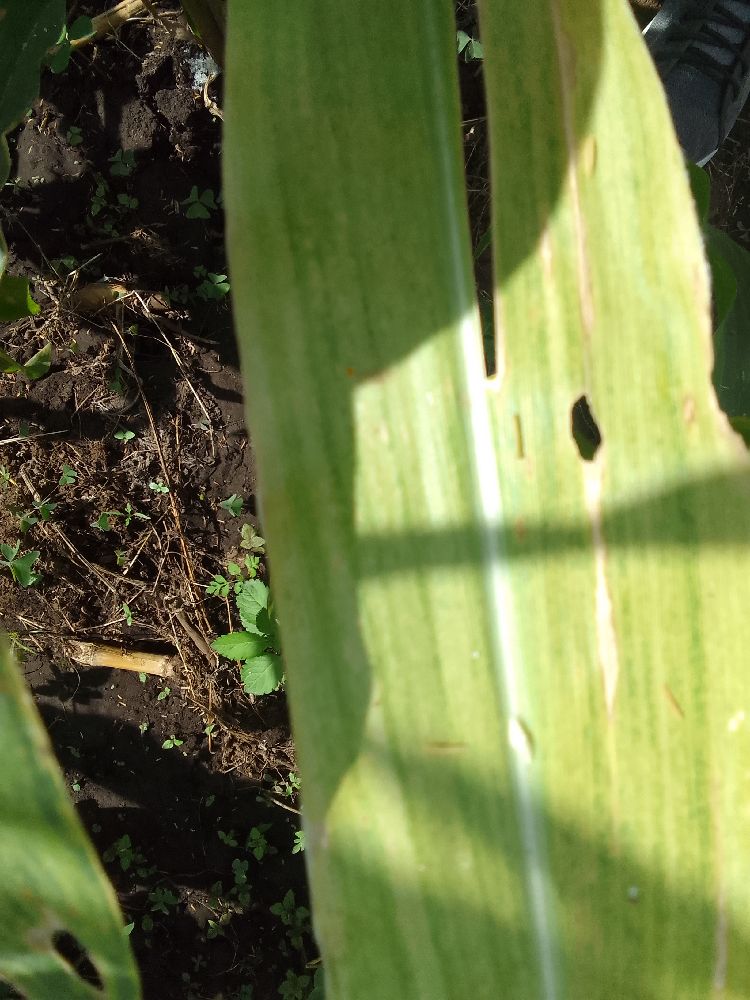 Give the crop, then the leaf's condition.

maize, maize lethal necrosis
